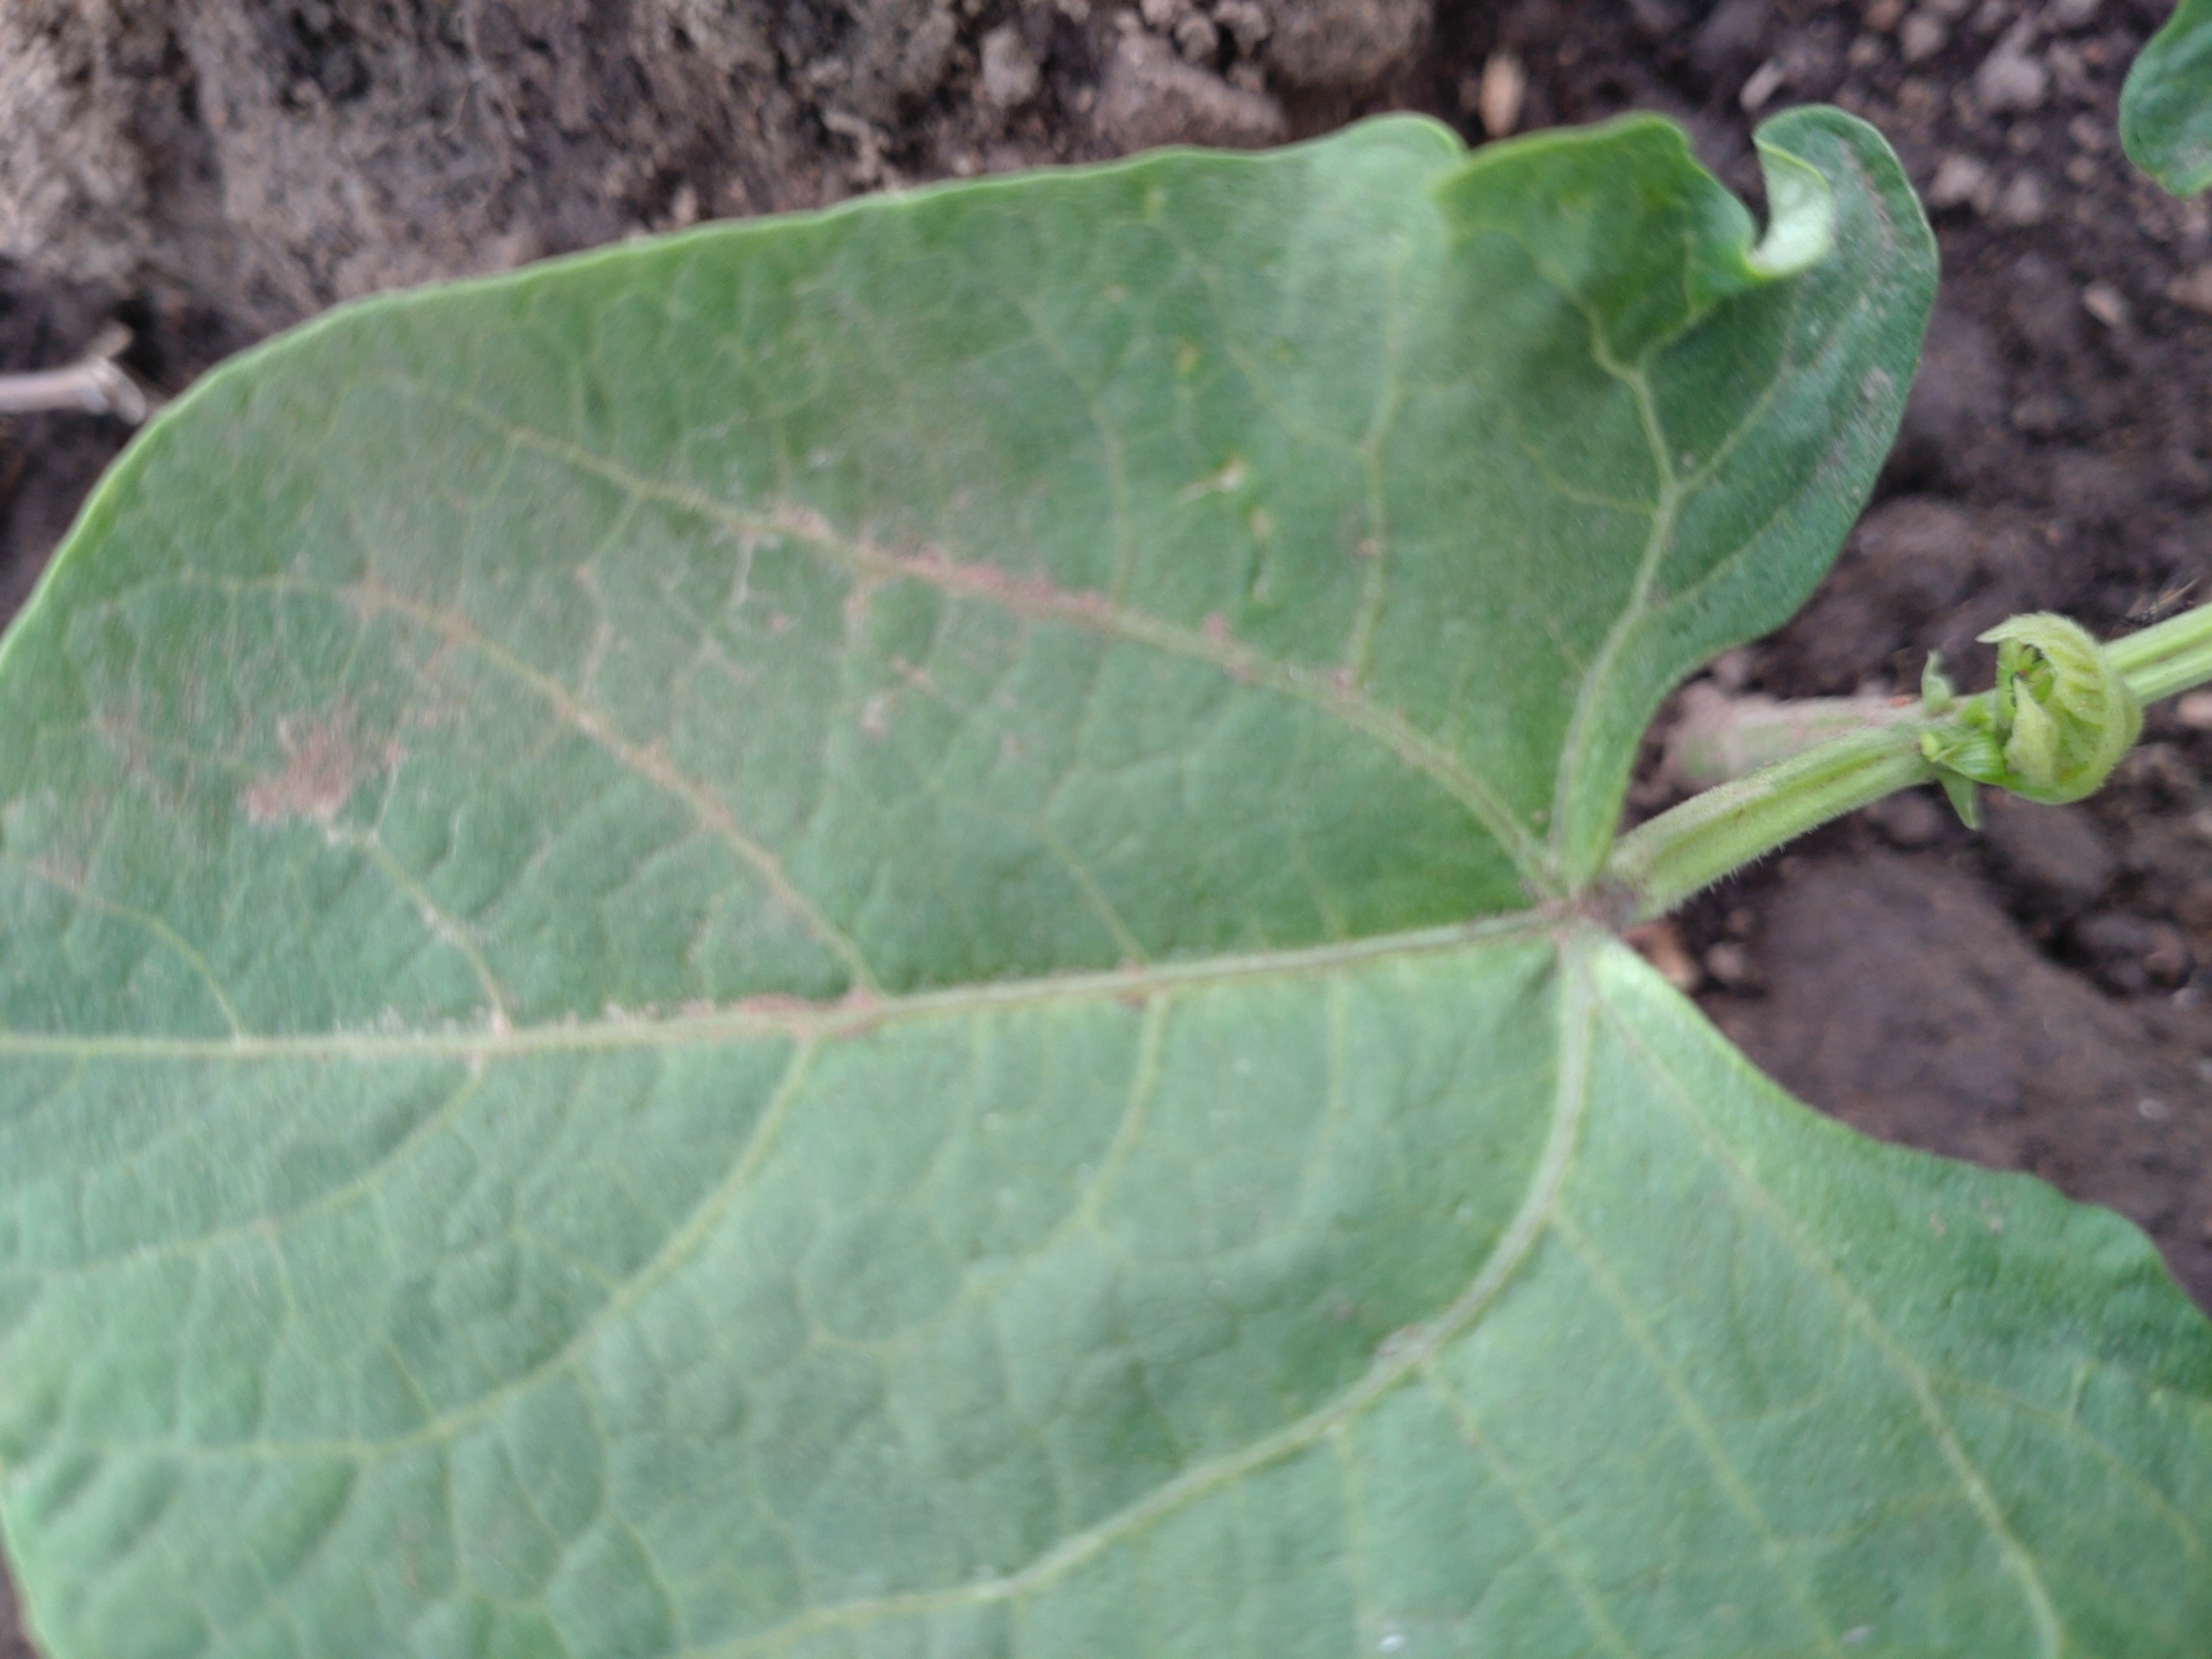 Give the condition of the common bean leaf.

healthy
